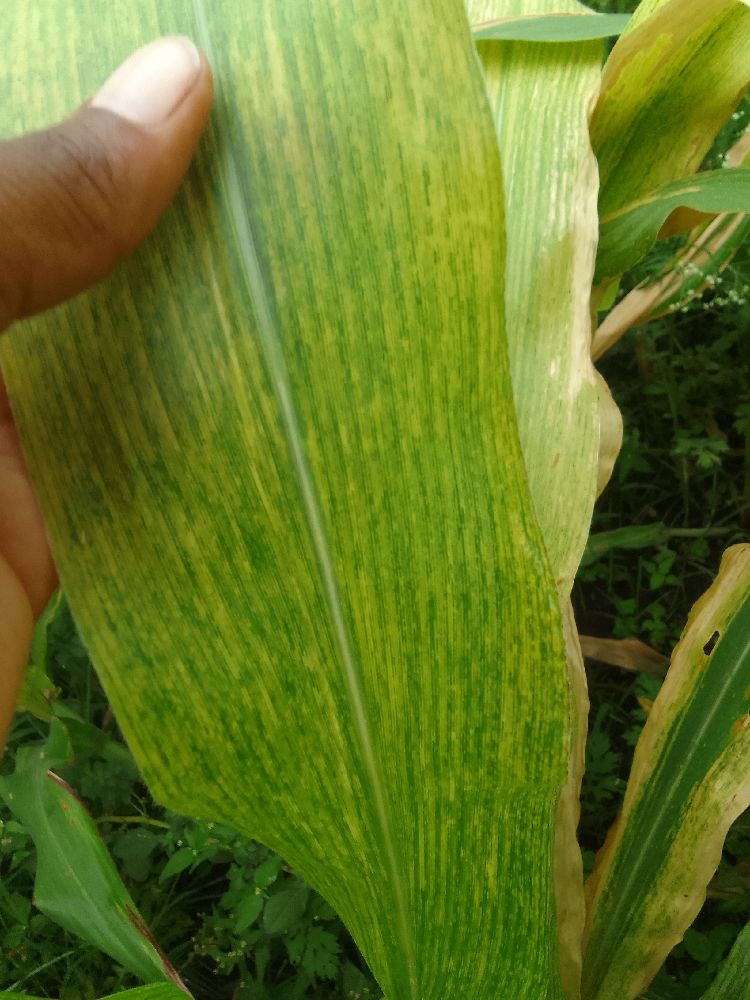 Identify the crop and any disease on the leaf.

maize, maize lethal necrosis
